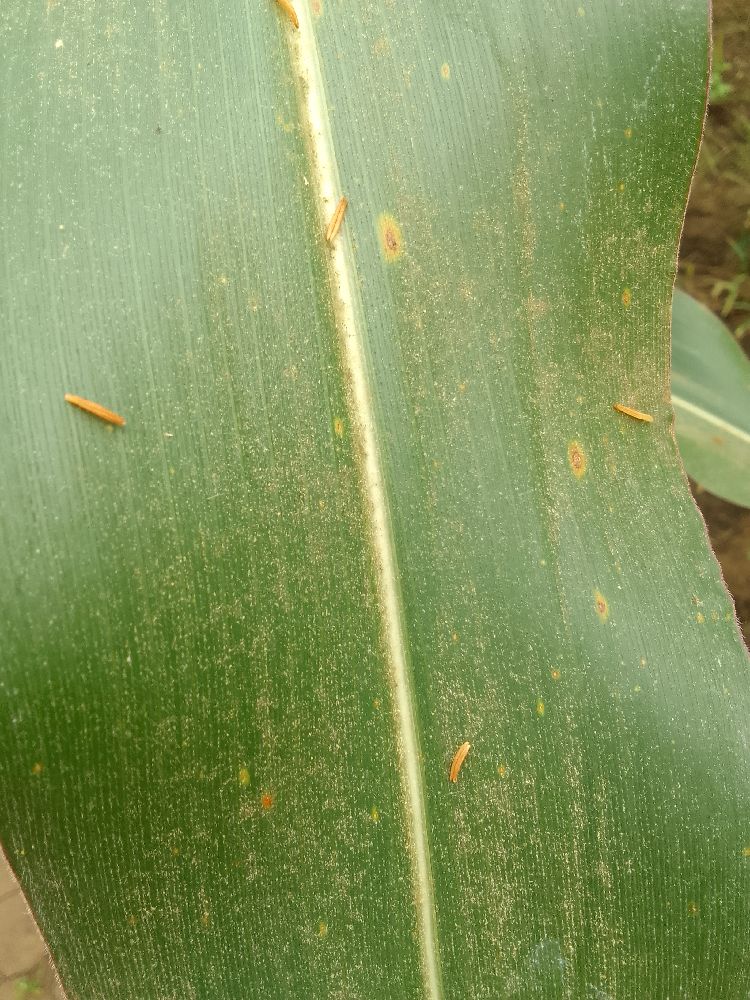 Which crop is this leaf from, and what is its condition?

maize, healthy
